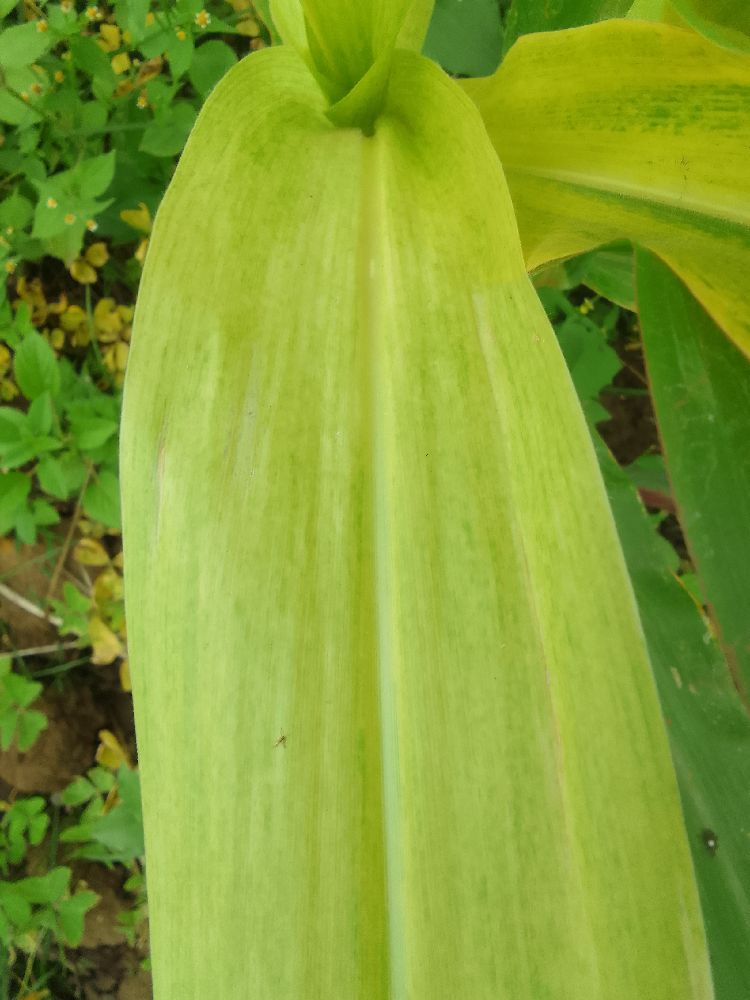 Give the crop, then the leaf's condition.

maize, maize lethal necrosis
